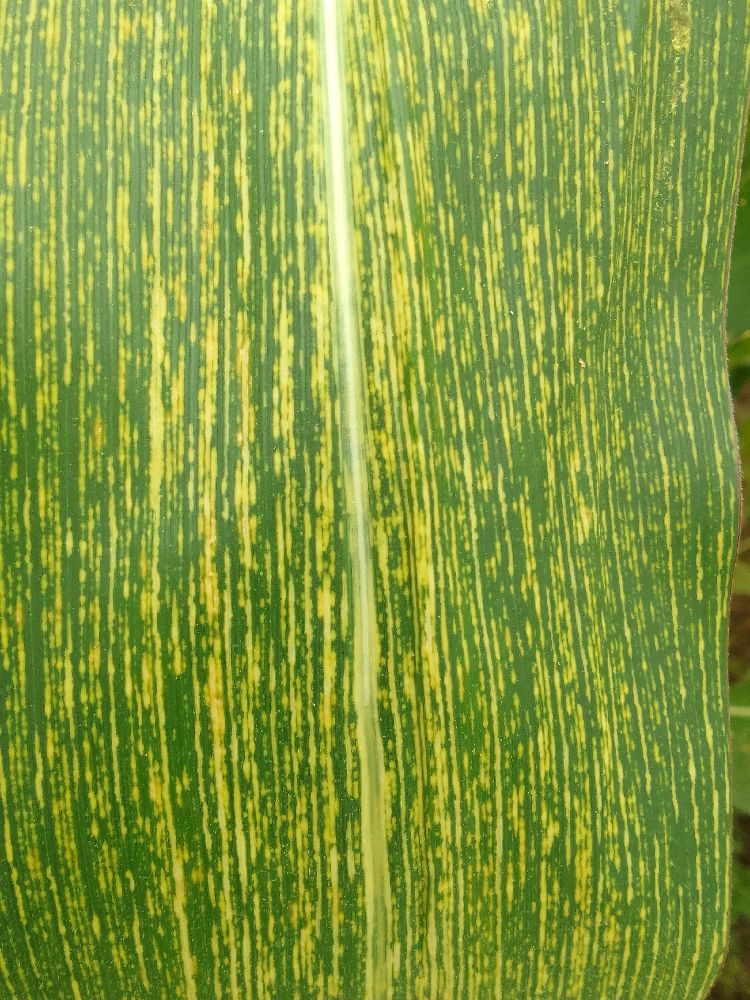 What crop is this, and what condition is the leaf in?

maize, maize streak virus
